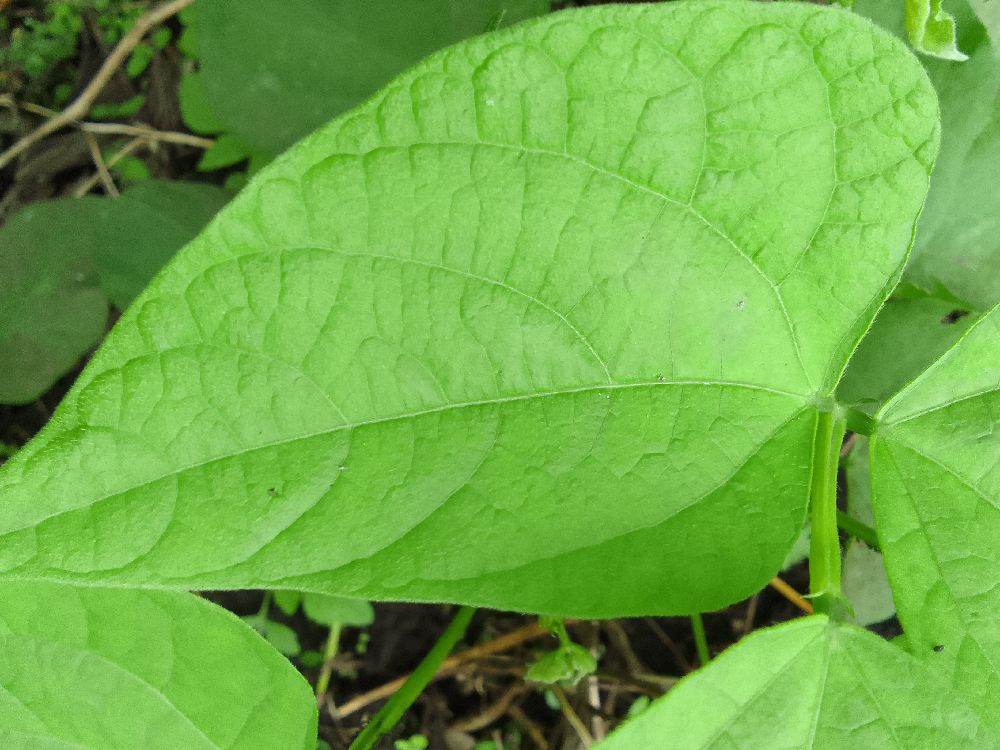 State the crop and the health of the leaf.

common bean, healthy
